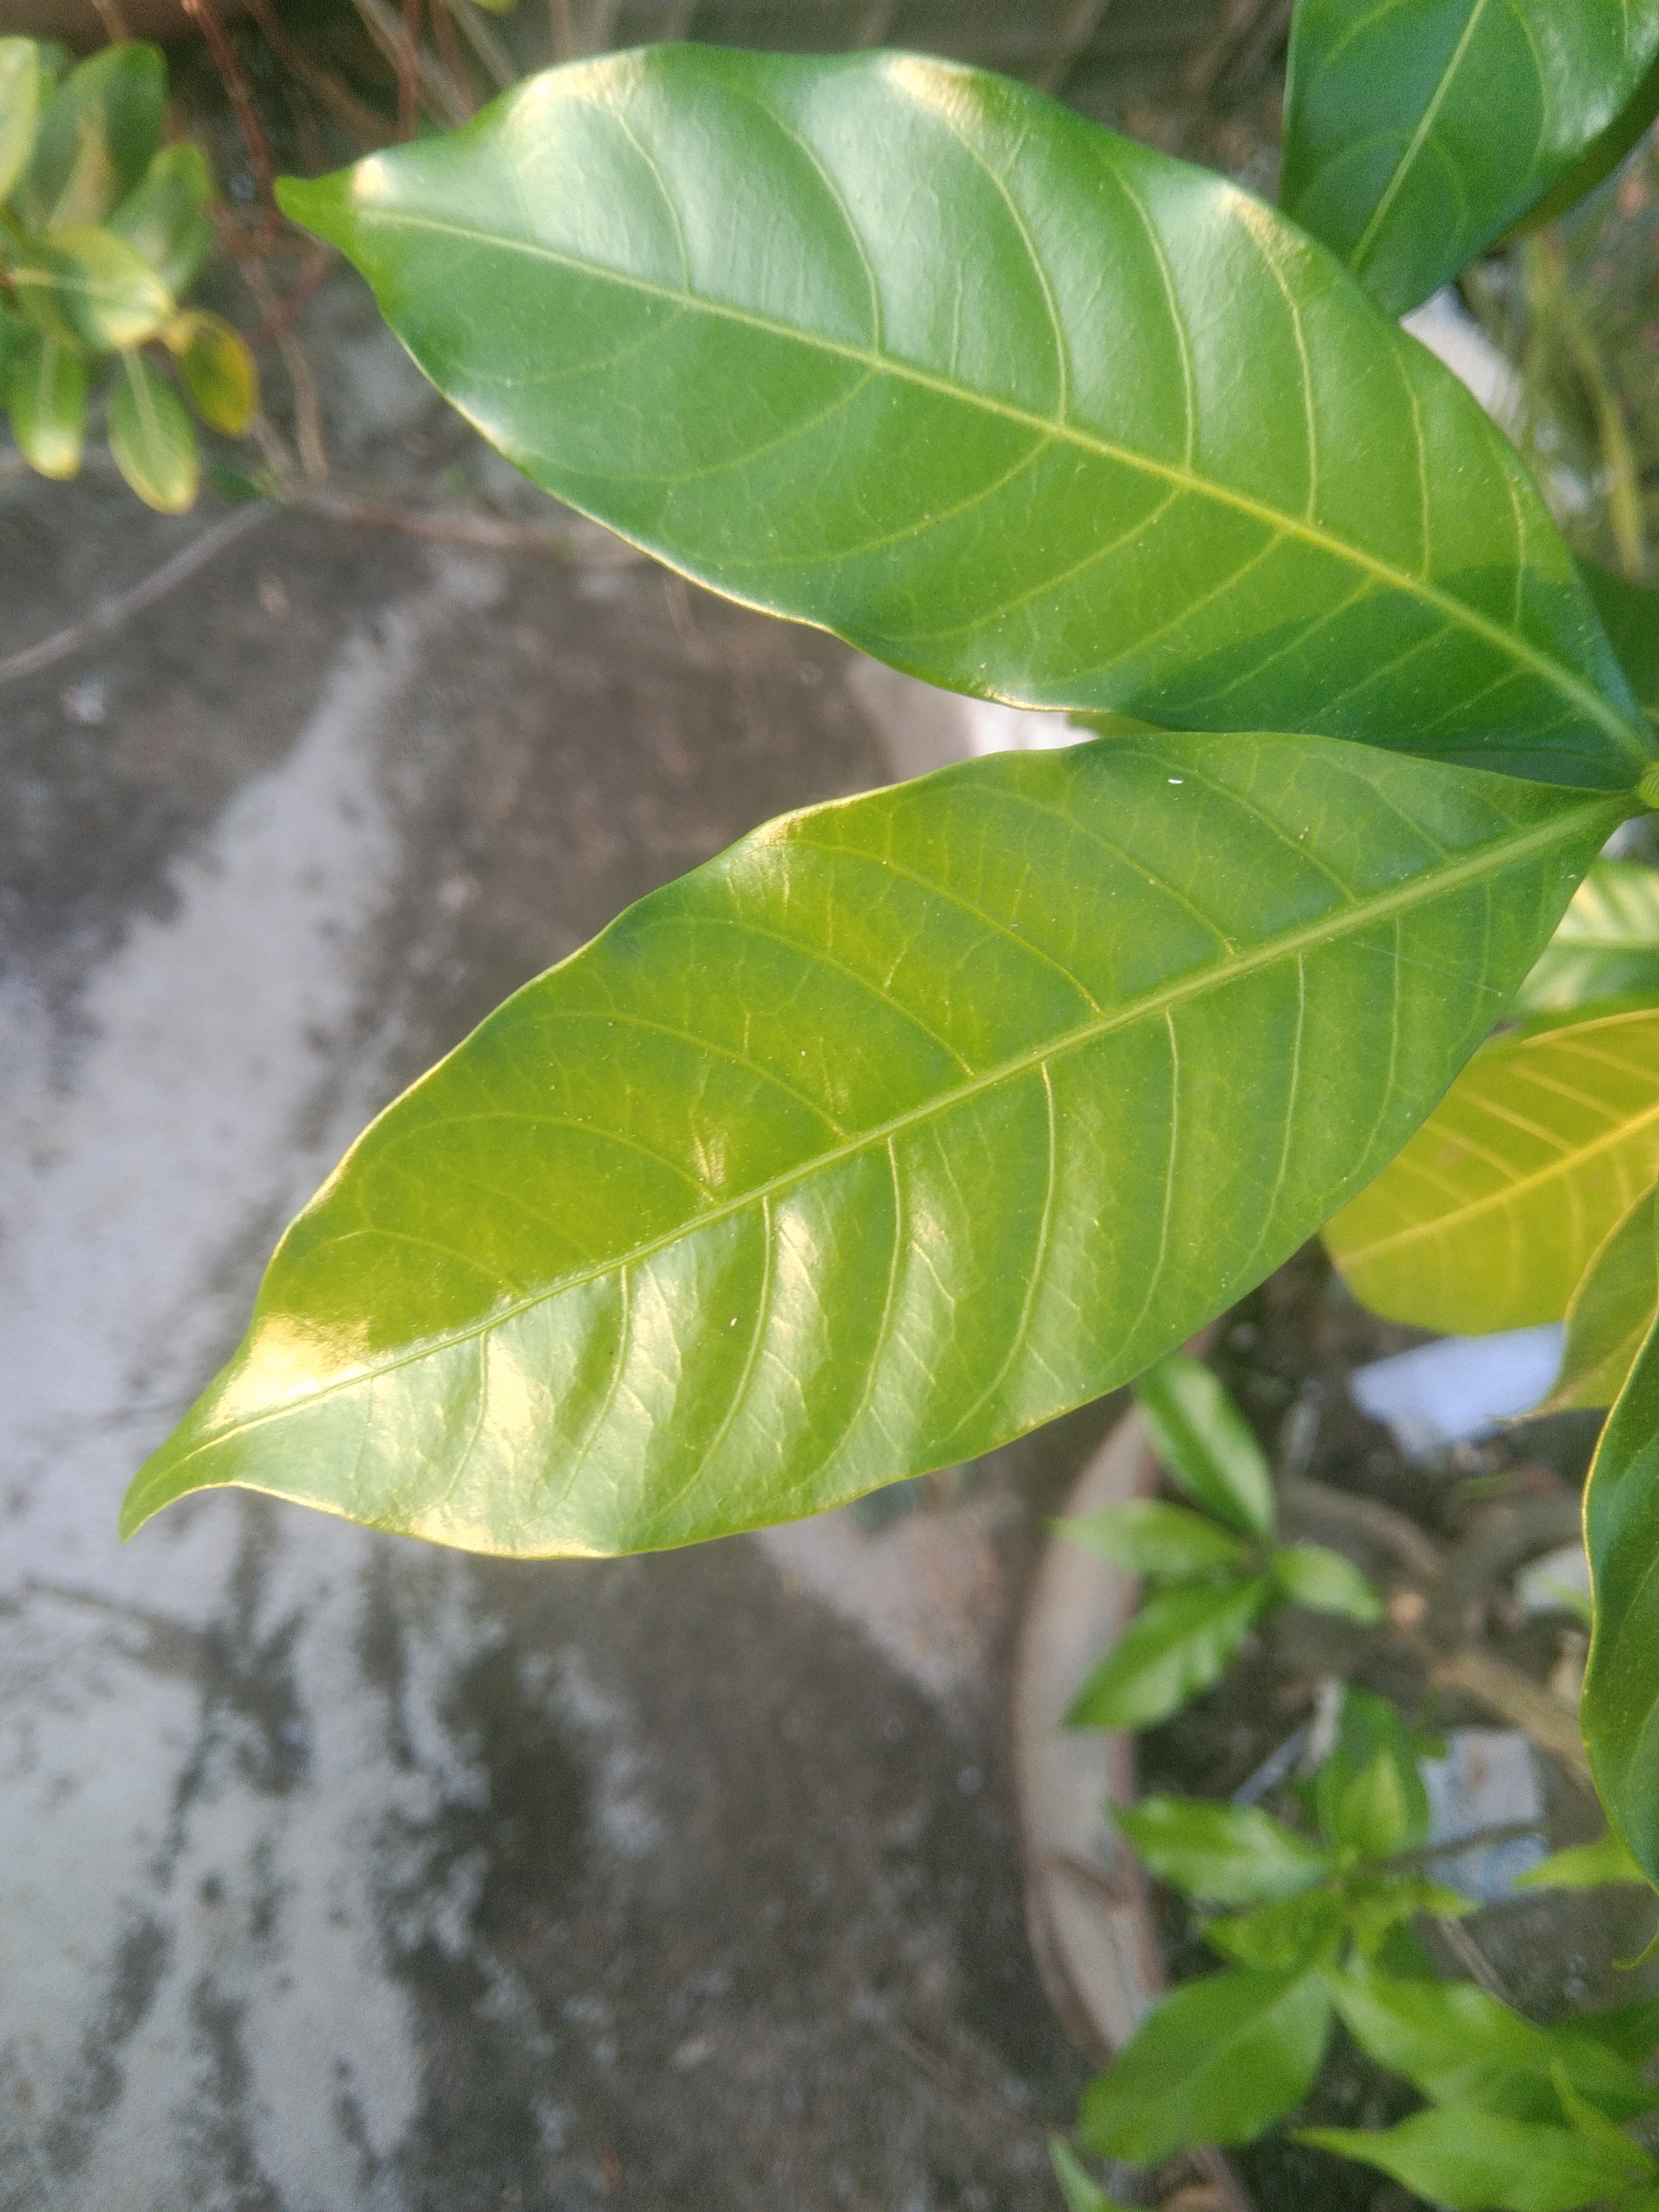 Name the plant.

togor
